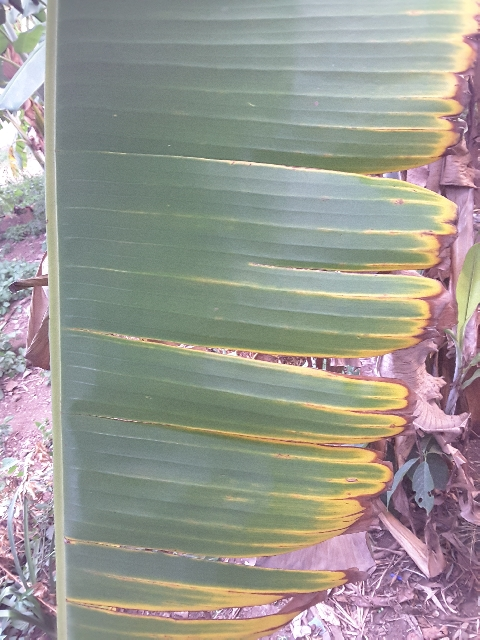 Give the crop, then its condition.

banana, fusarium wilt race 1
